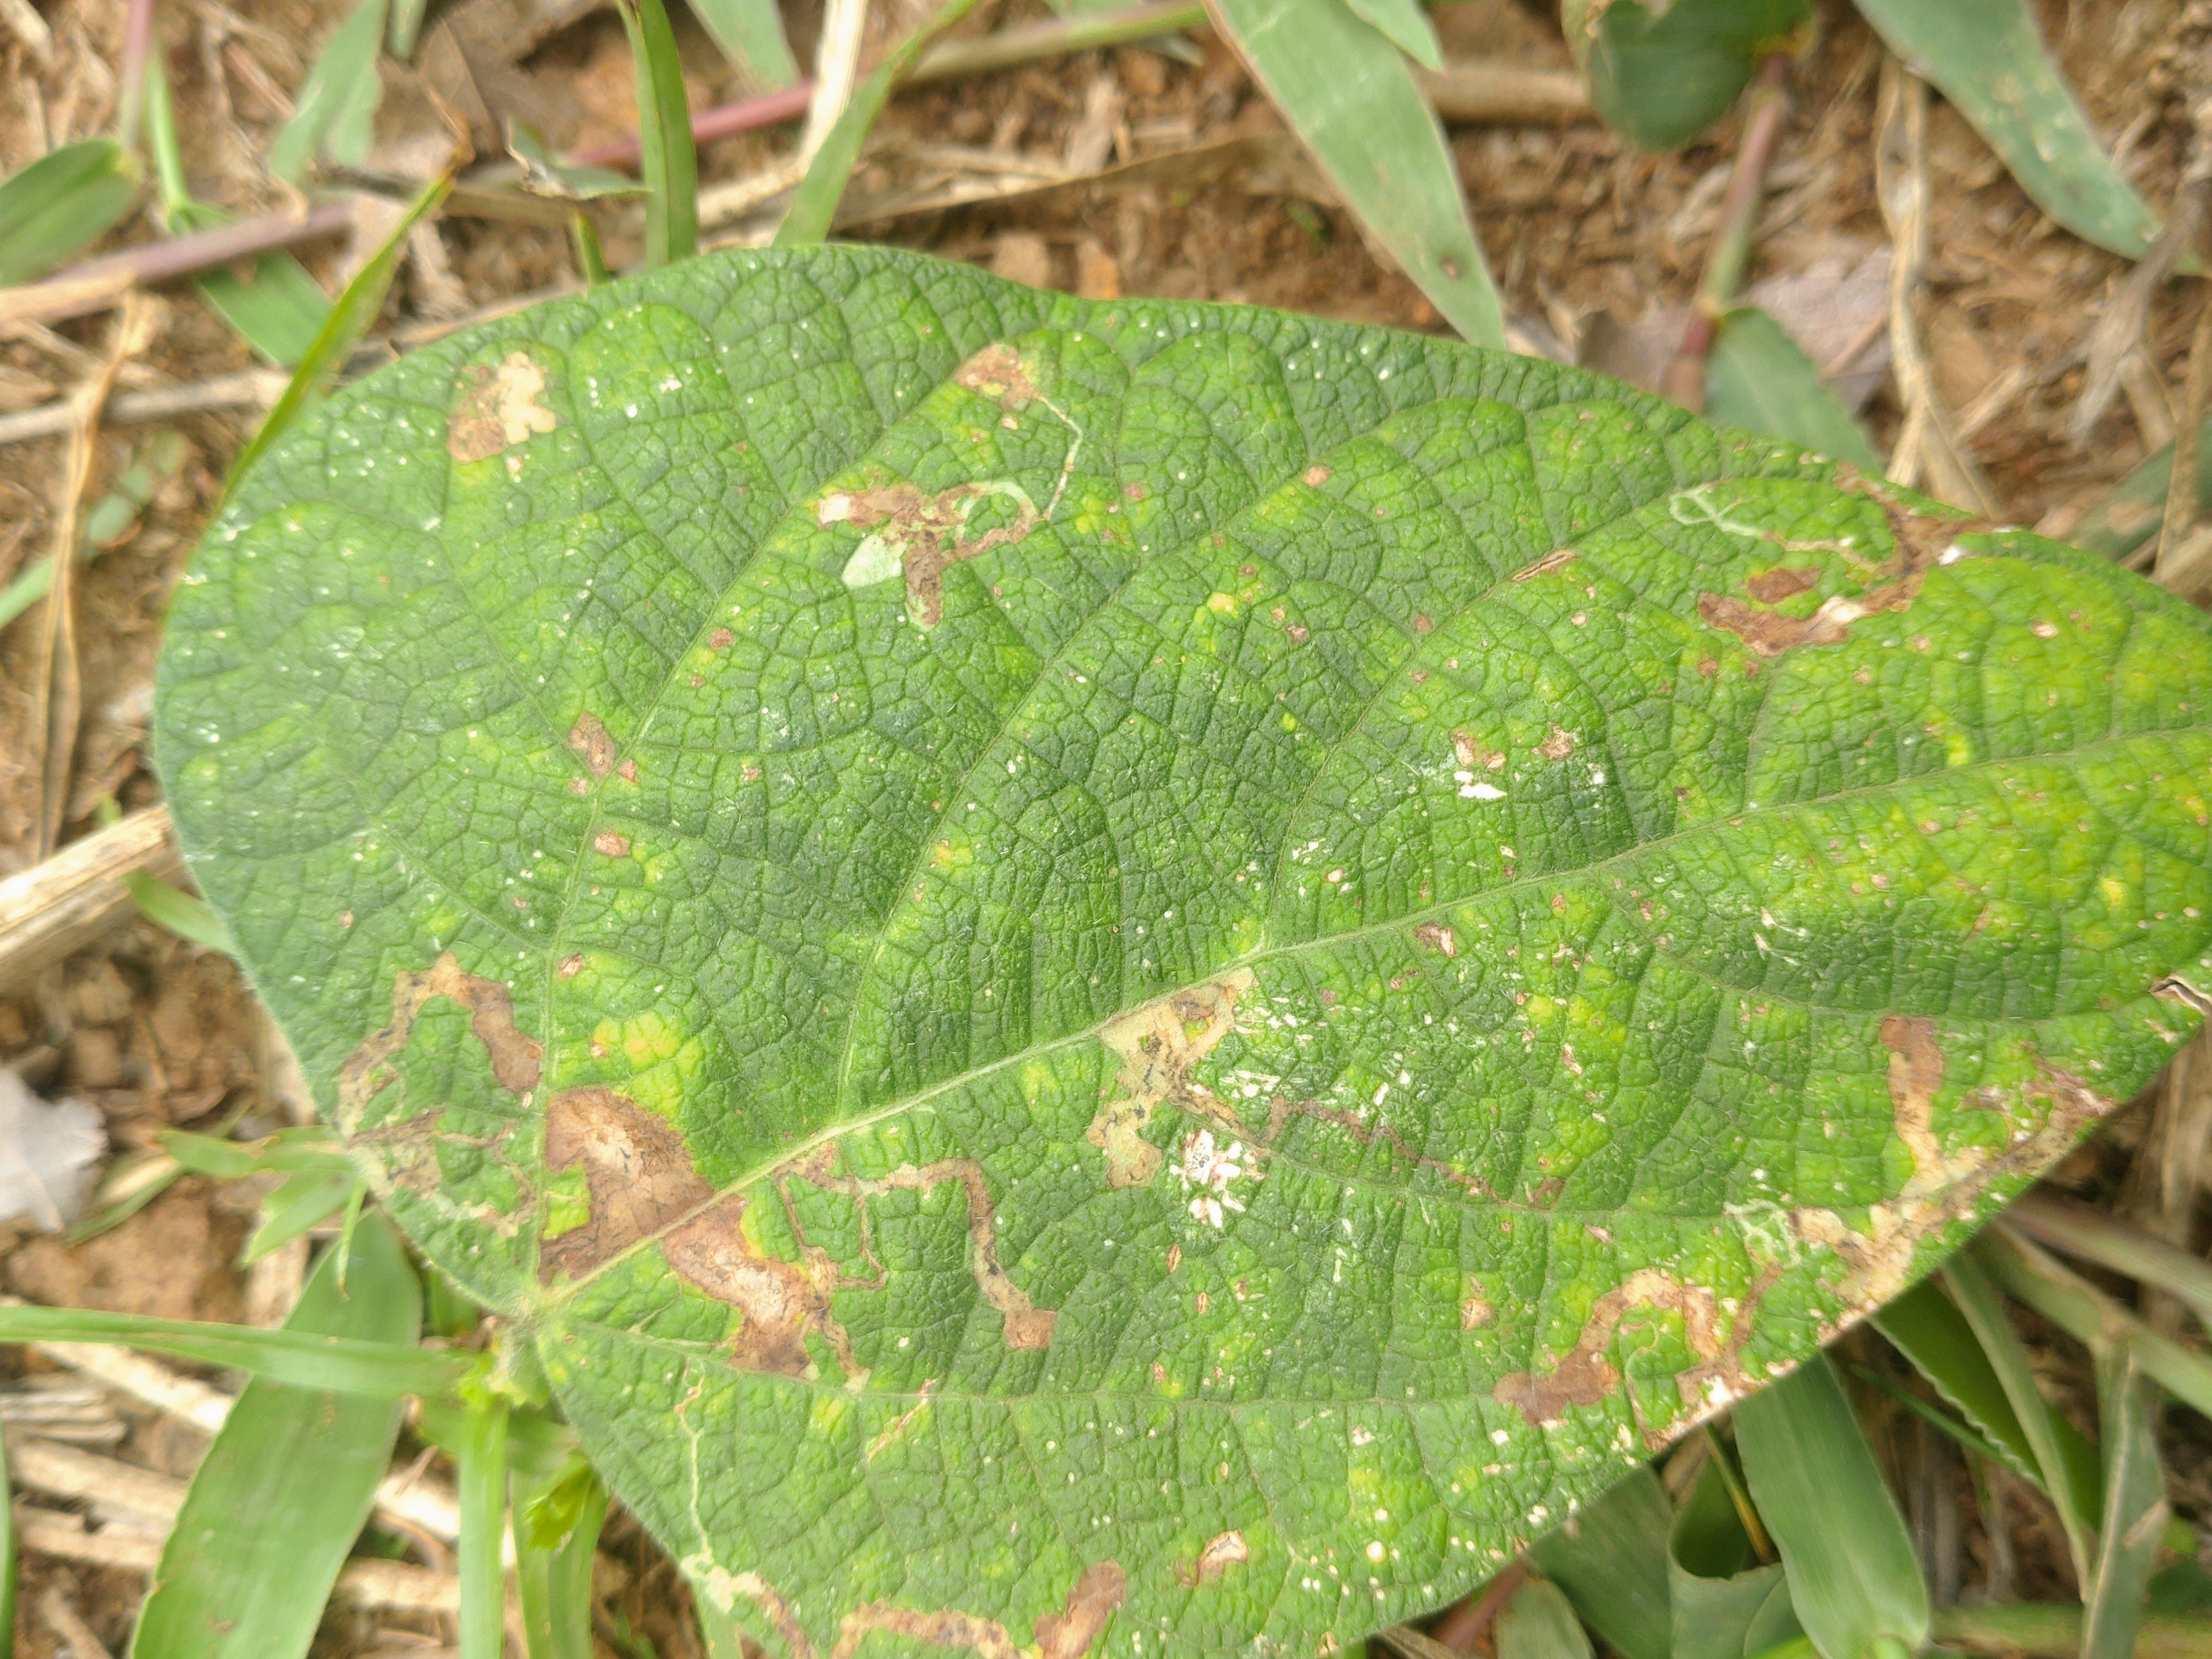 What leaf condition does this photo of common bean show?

rust
